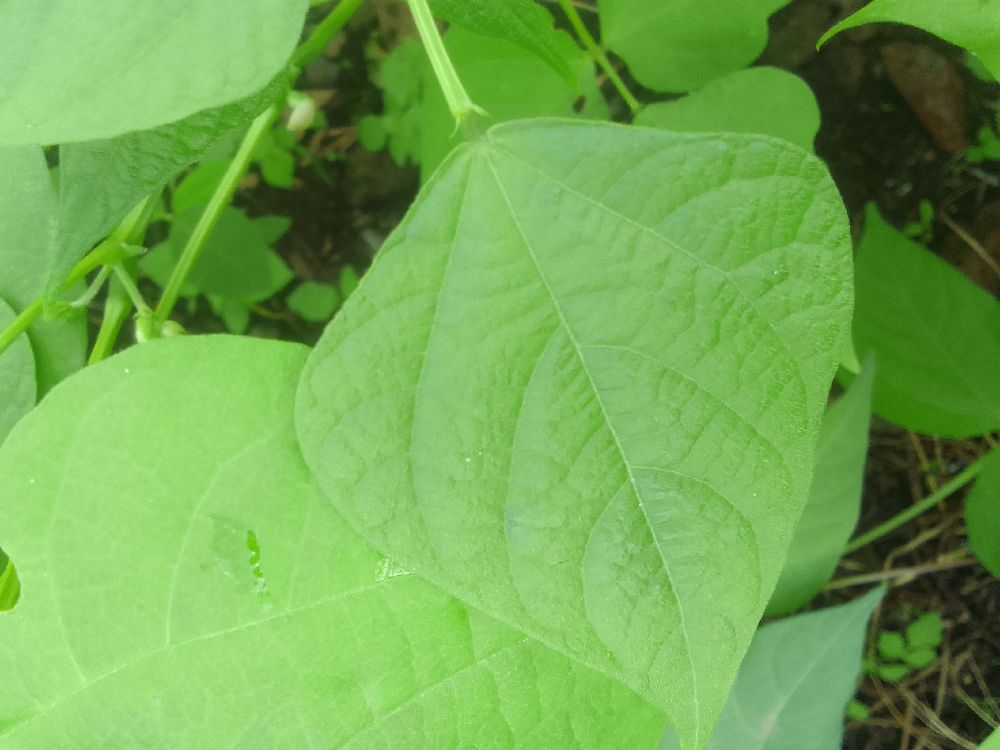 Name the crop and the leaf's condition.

common bean, healthy
